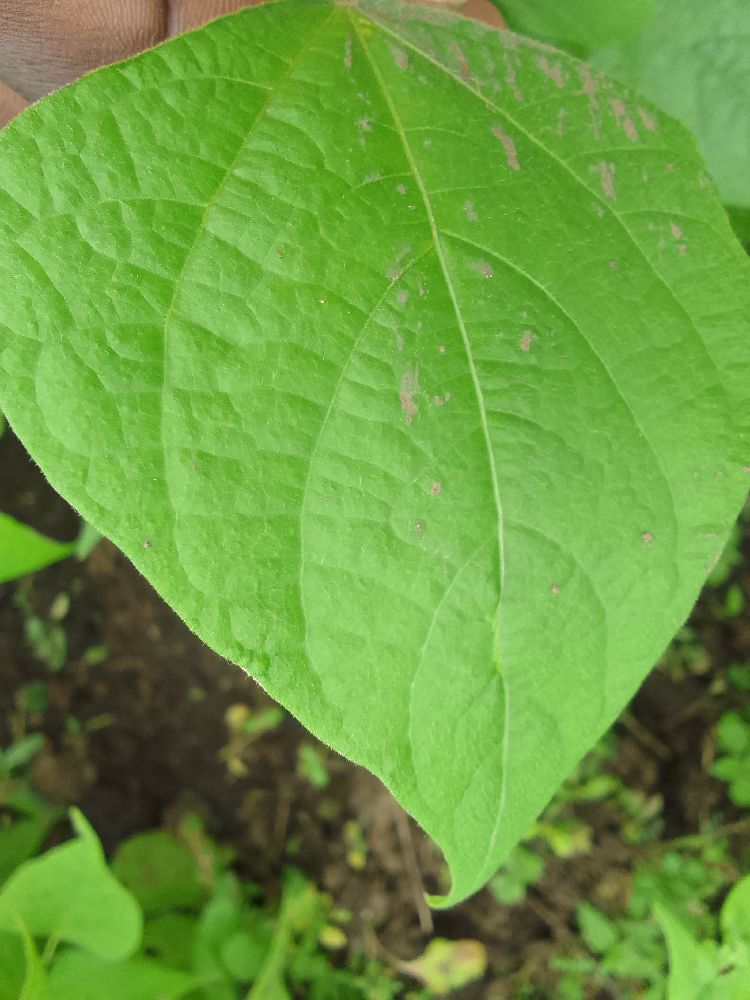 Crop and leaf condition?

common bean, healthy
